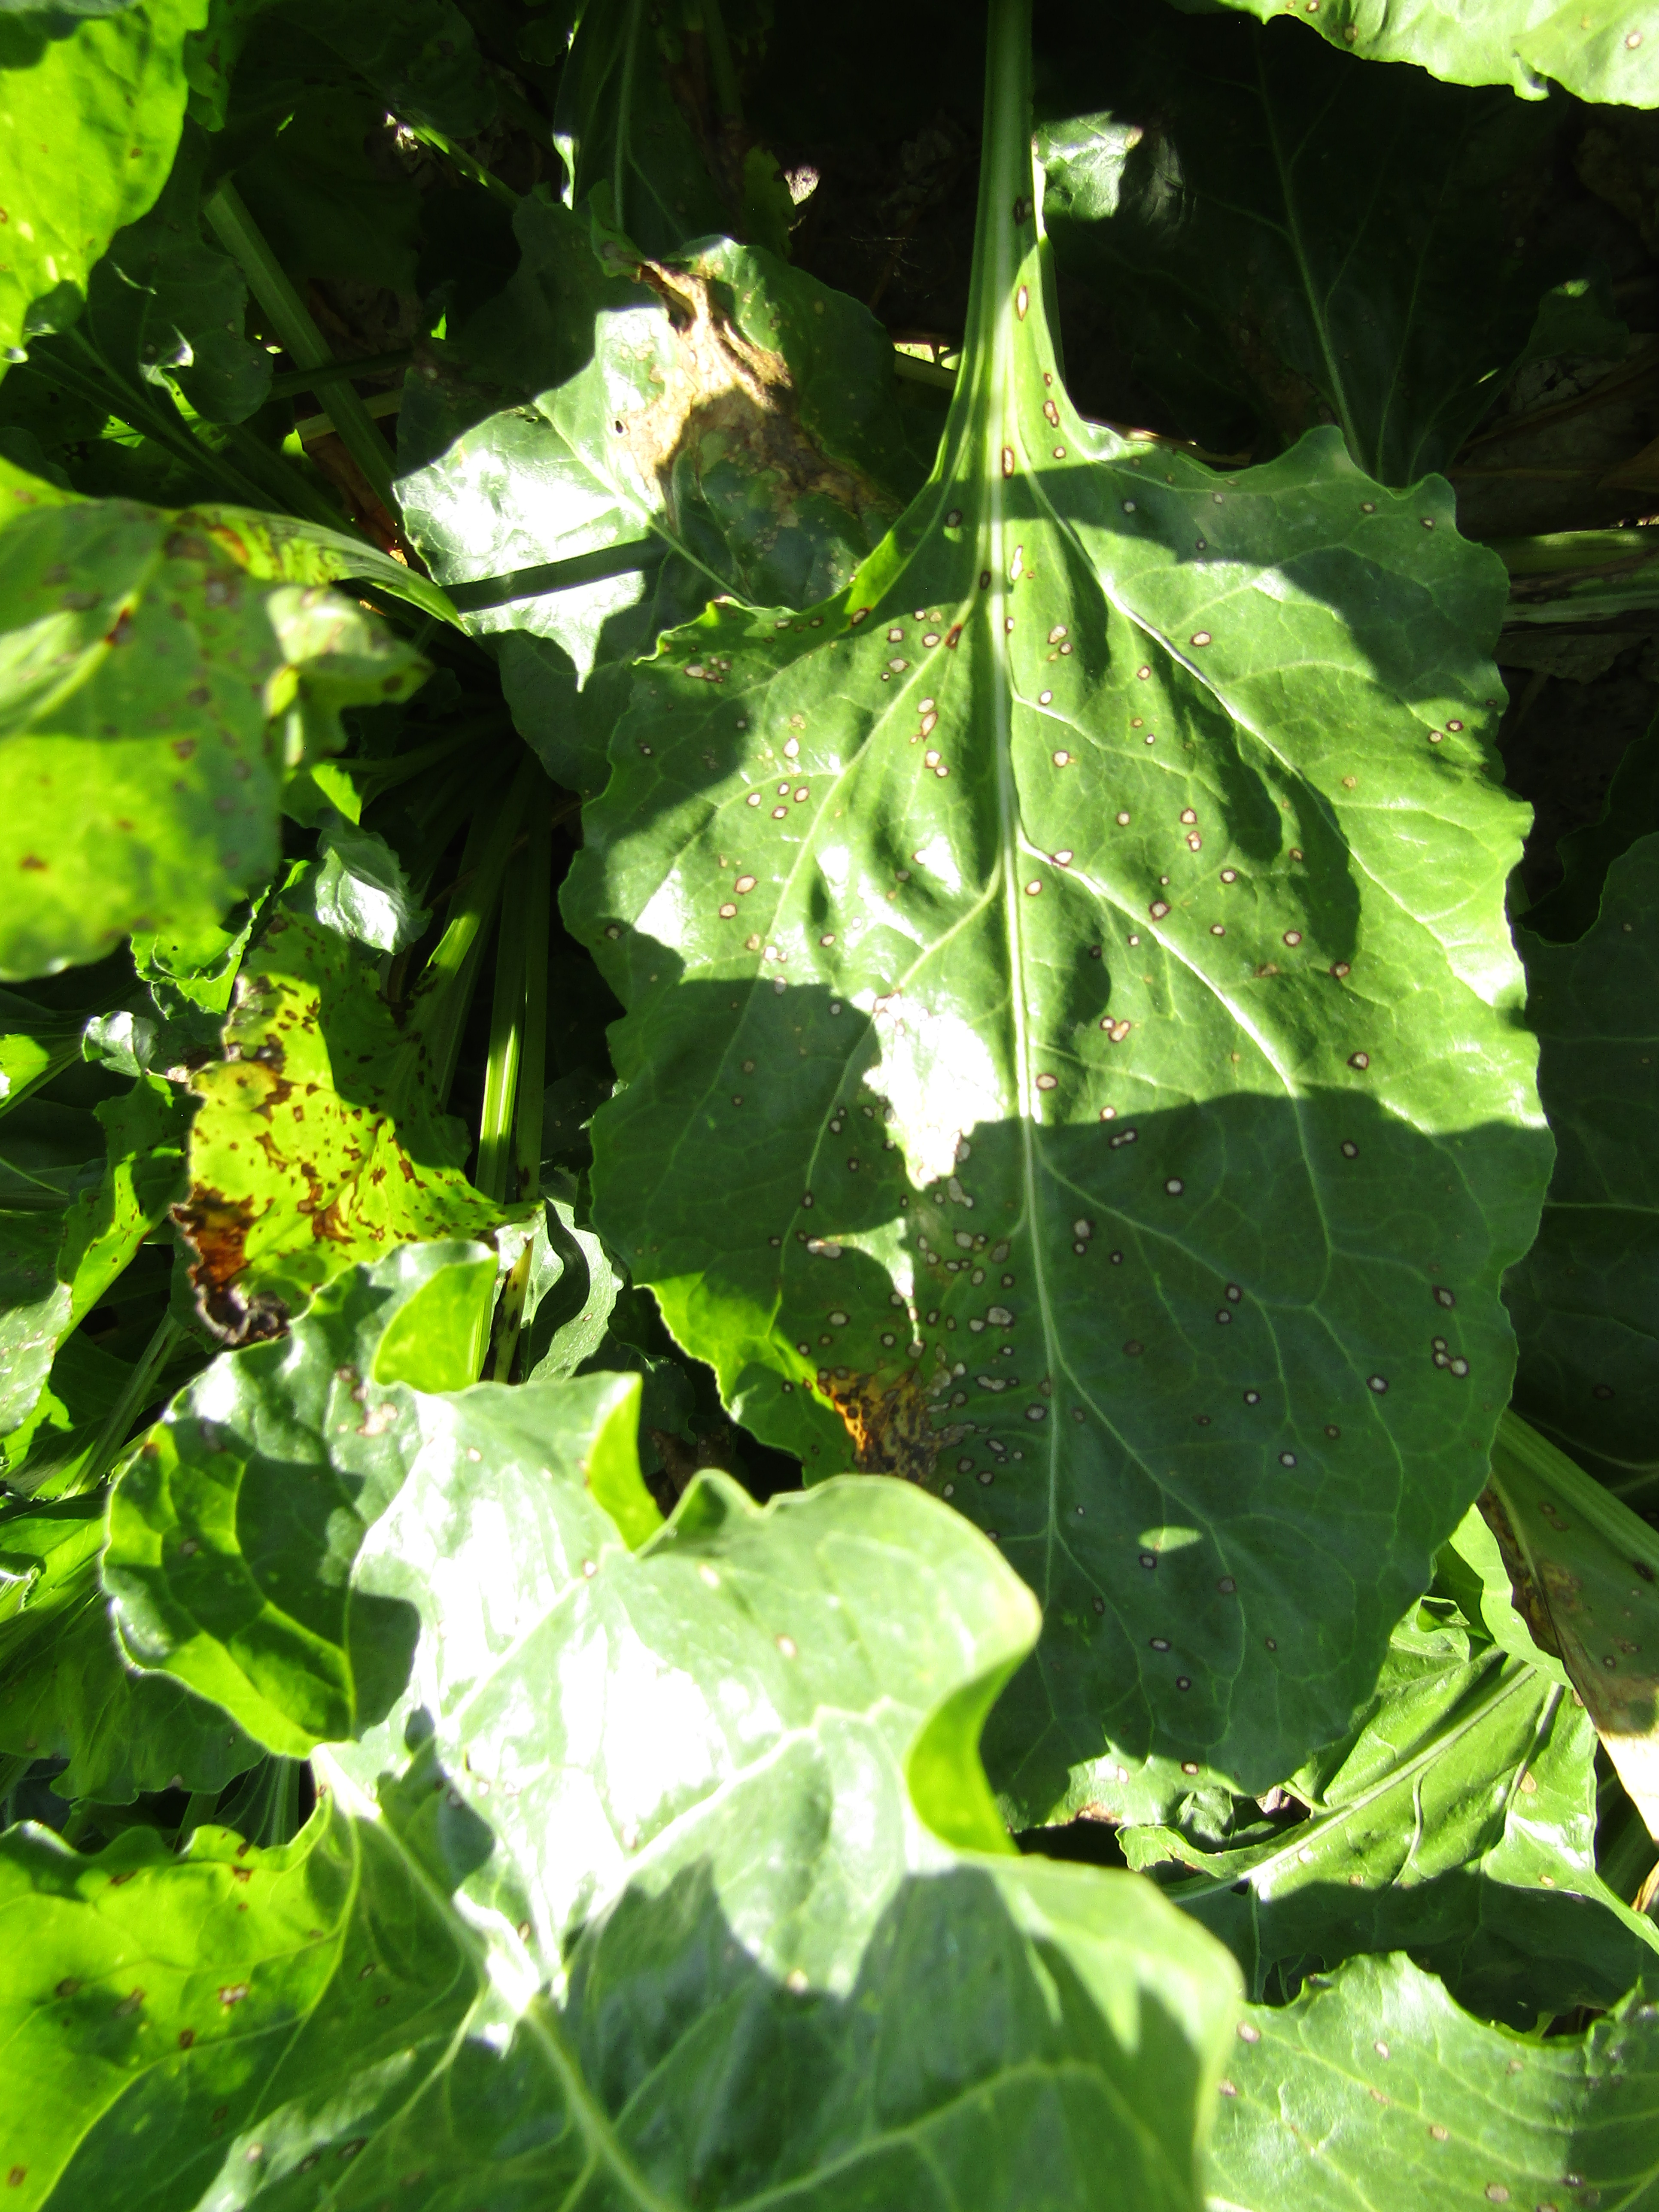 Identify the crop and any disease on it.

beet, cercospora
